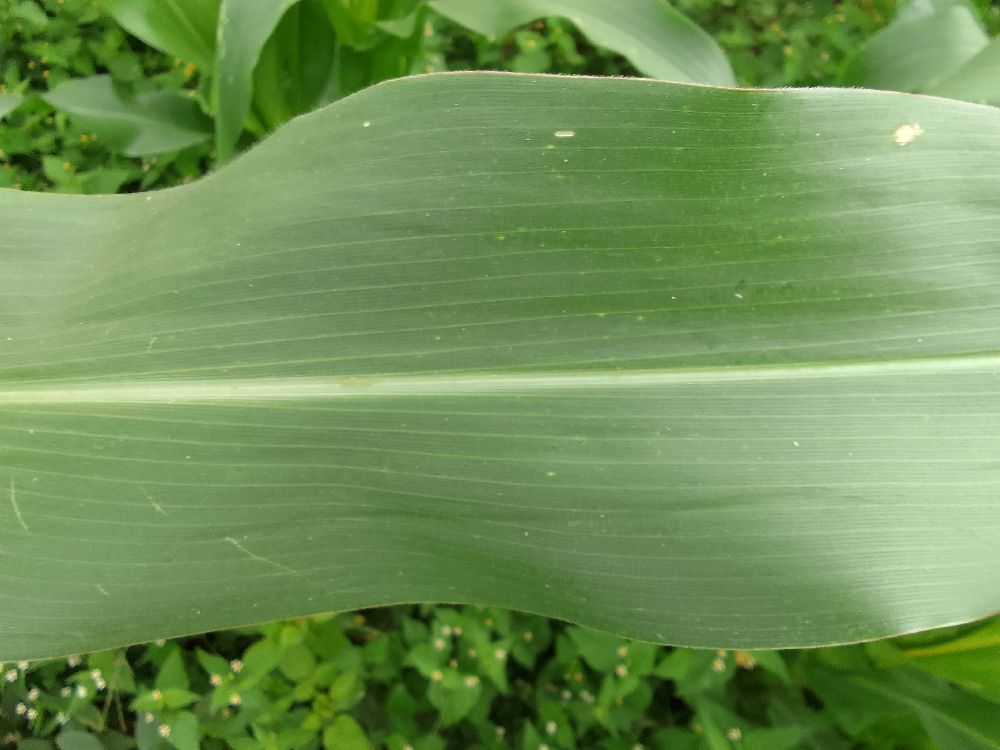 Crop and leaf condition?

maize, healthy
